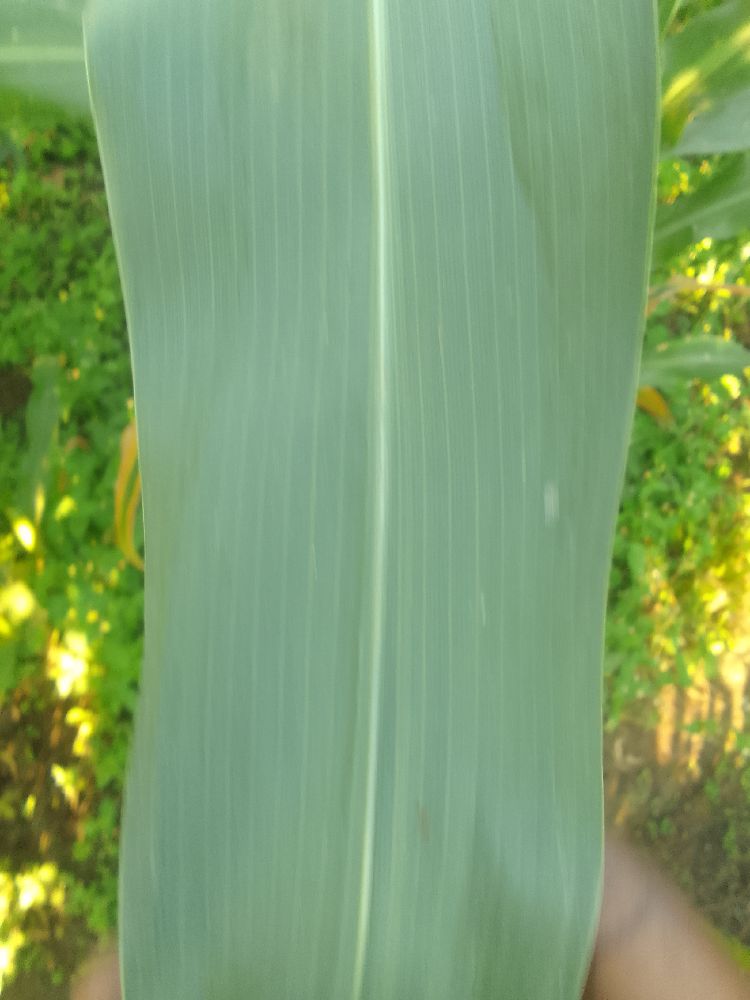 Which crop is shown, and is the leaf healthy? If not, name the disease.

maize, healthy
